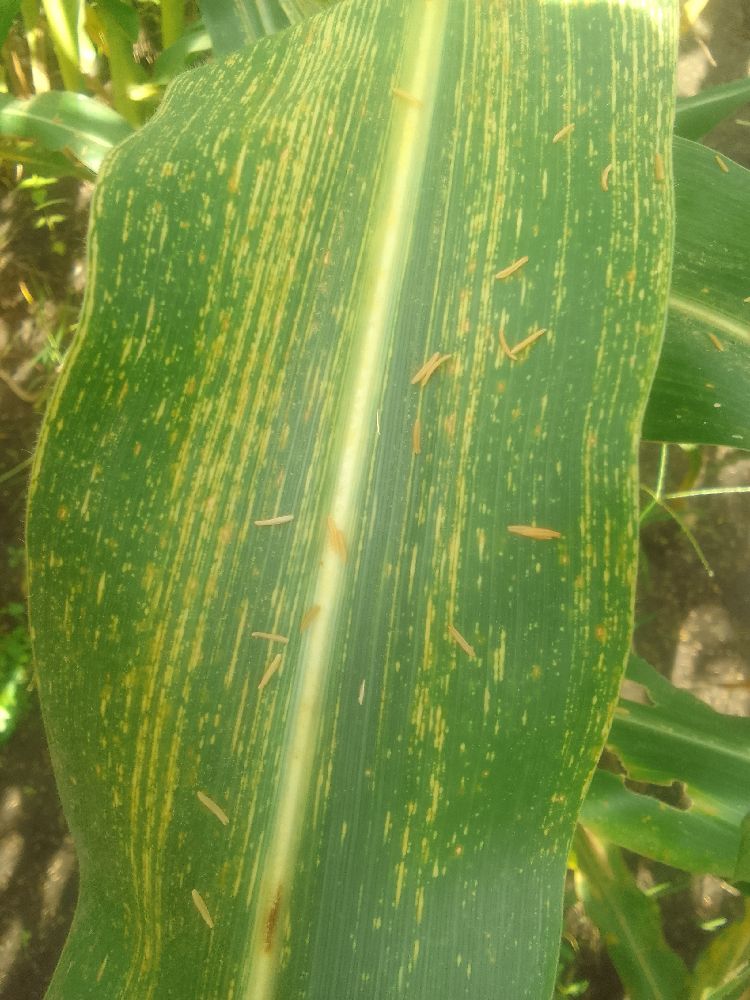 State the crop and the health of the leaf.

maize, maize streak virus
